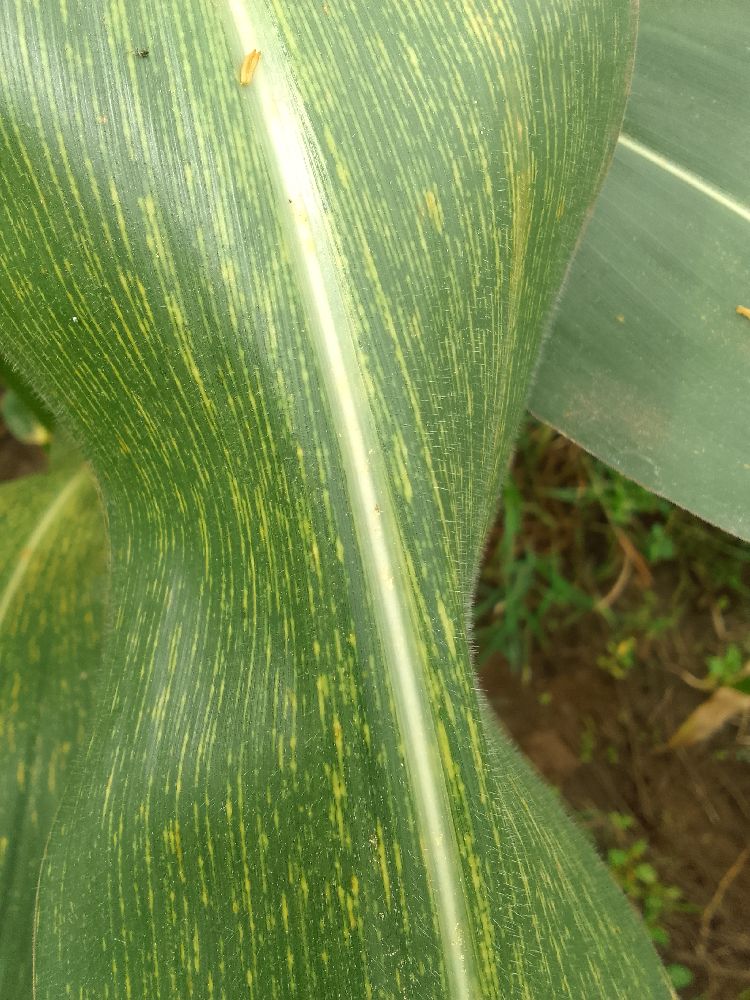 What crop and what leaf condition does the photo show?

maize, maize streak virus
